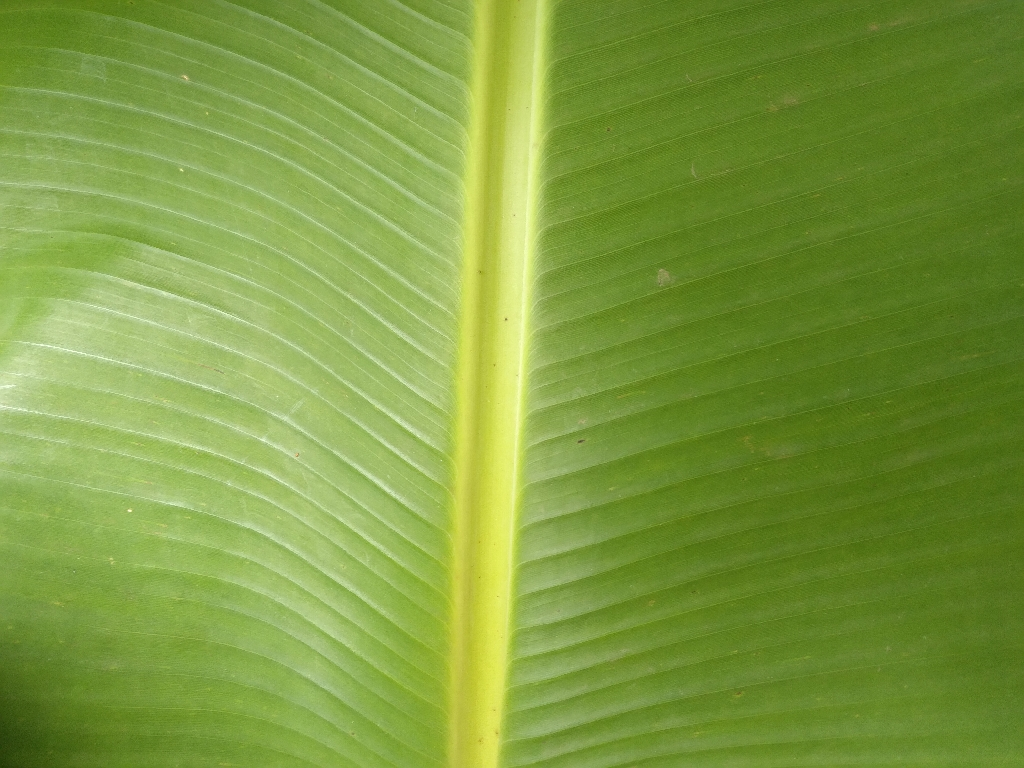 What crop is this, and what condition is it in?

banana, healthy
